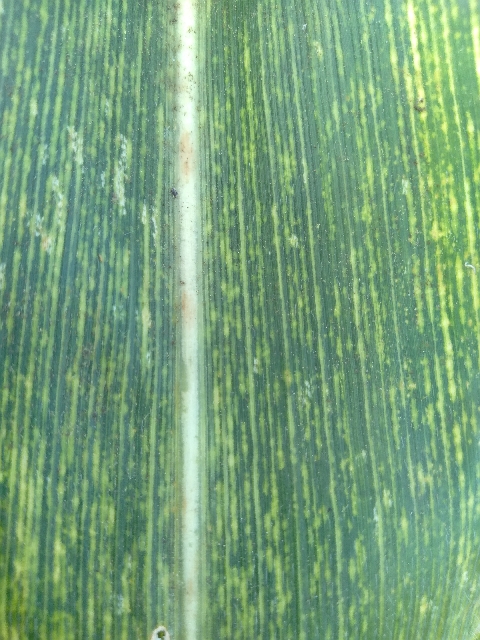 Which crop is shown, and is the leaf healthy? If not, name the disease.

maize, maize streak virus
